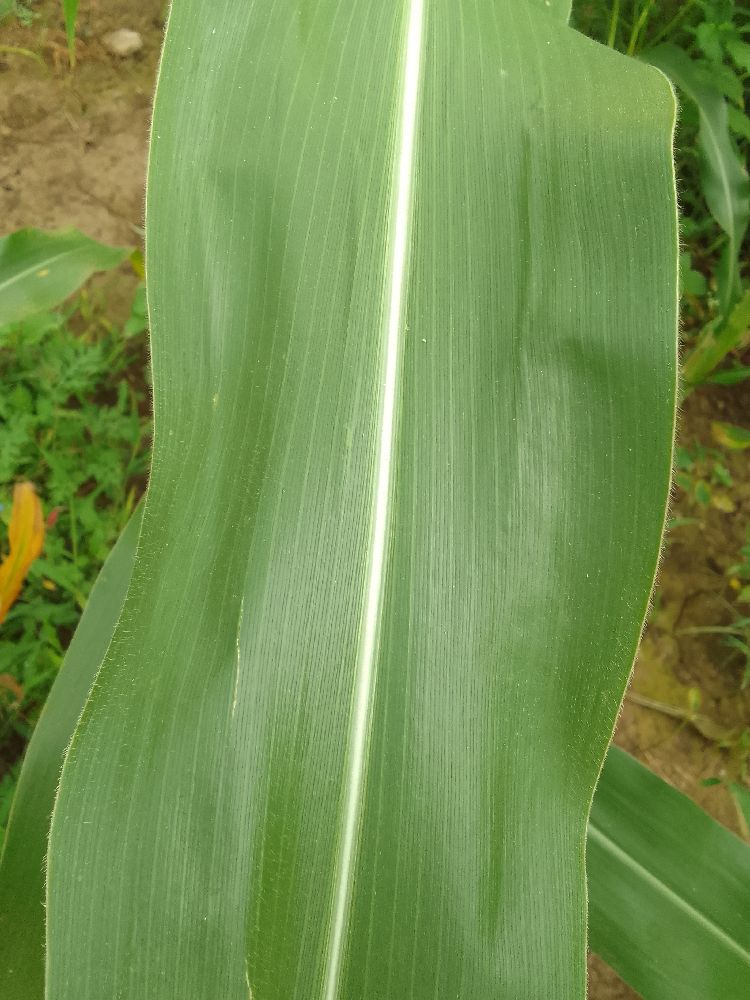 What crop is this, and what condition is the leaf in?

maize, healthy
